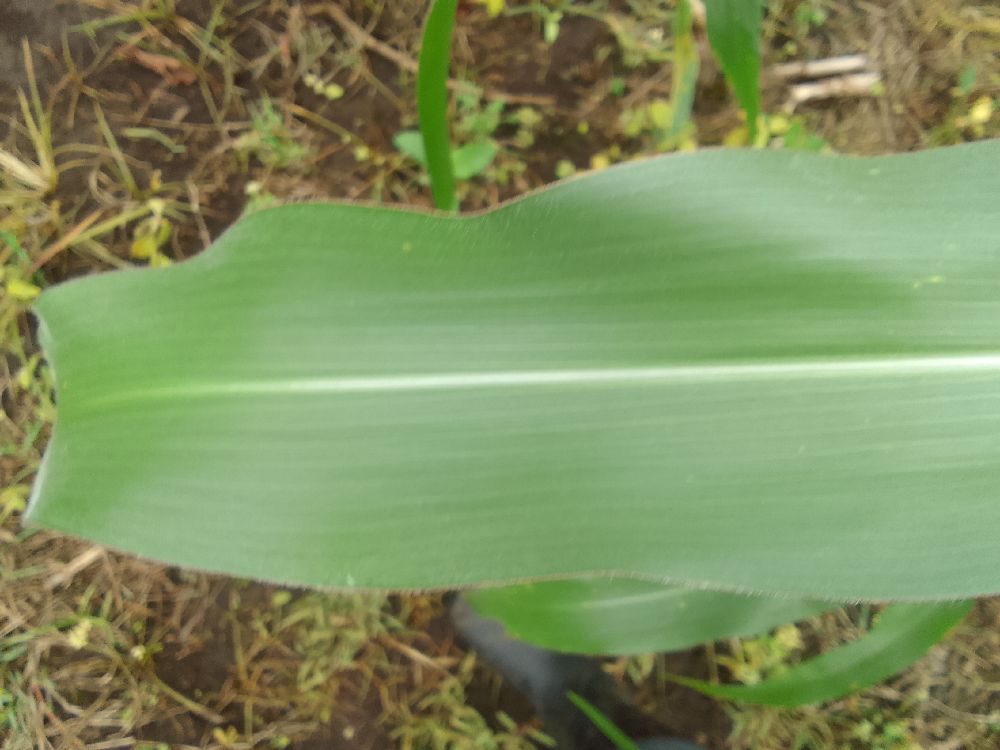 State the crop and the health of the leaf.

maize, healthy
